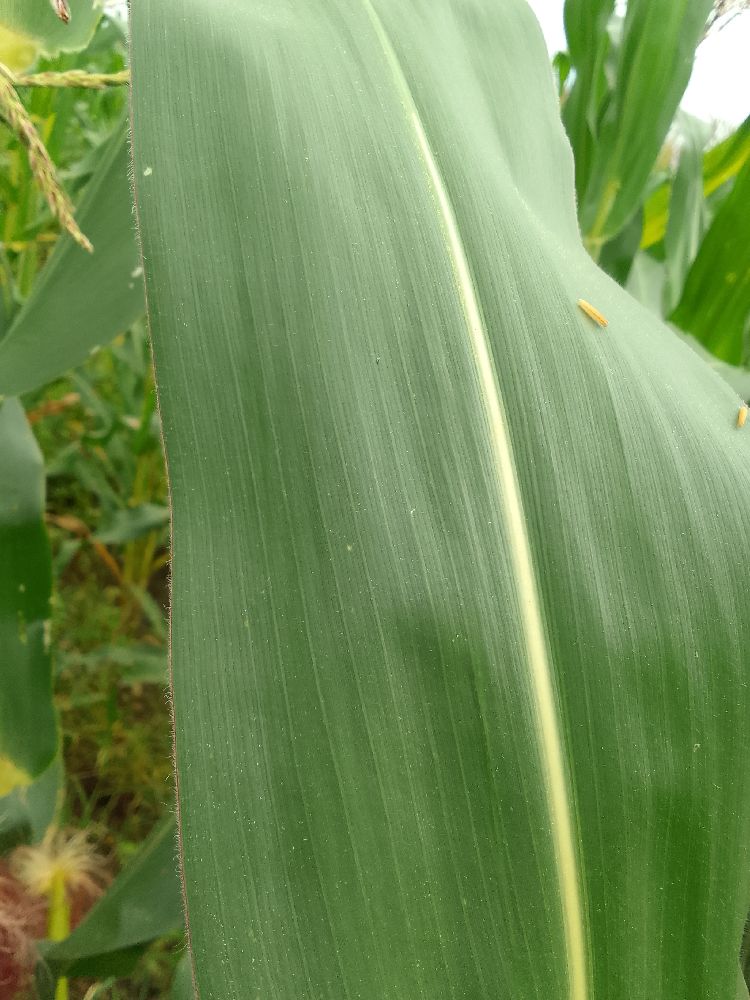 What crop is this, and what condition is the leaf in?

maize, healthy
